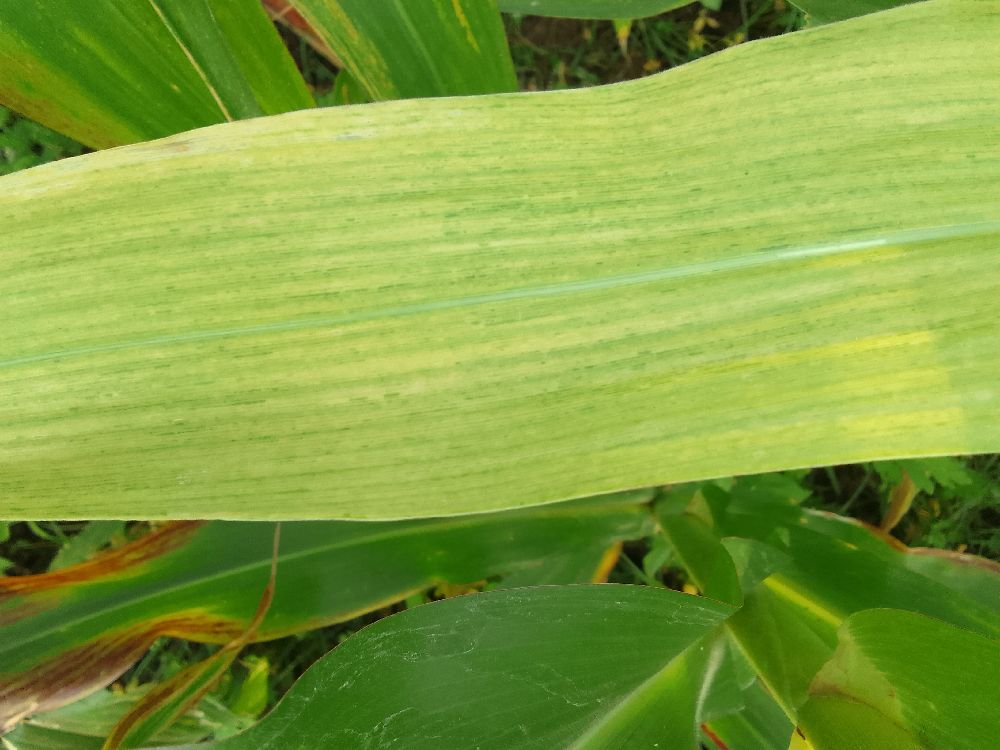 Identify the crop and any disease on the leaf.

maize, maize lethal necrosis
